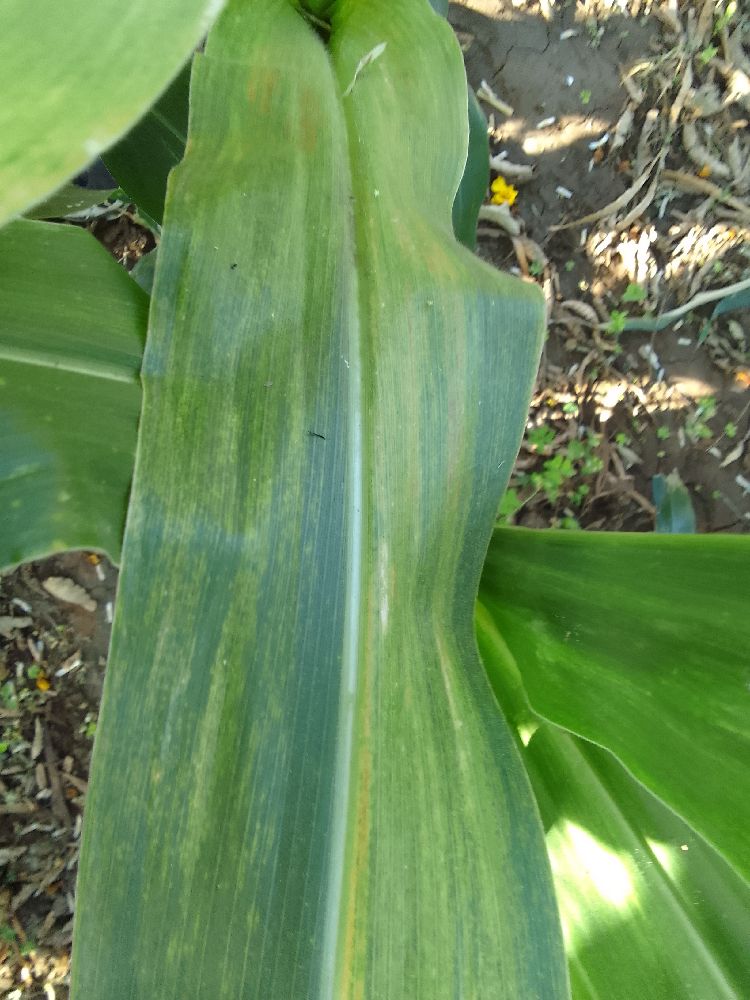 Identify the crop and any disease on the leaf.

maize, maize lethal necrosis
